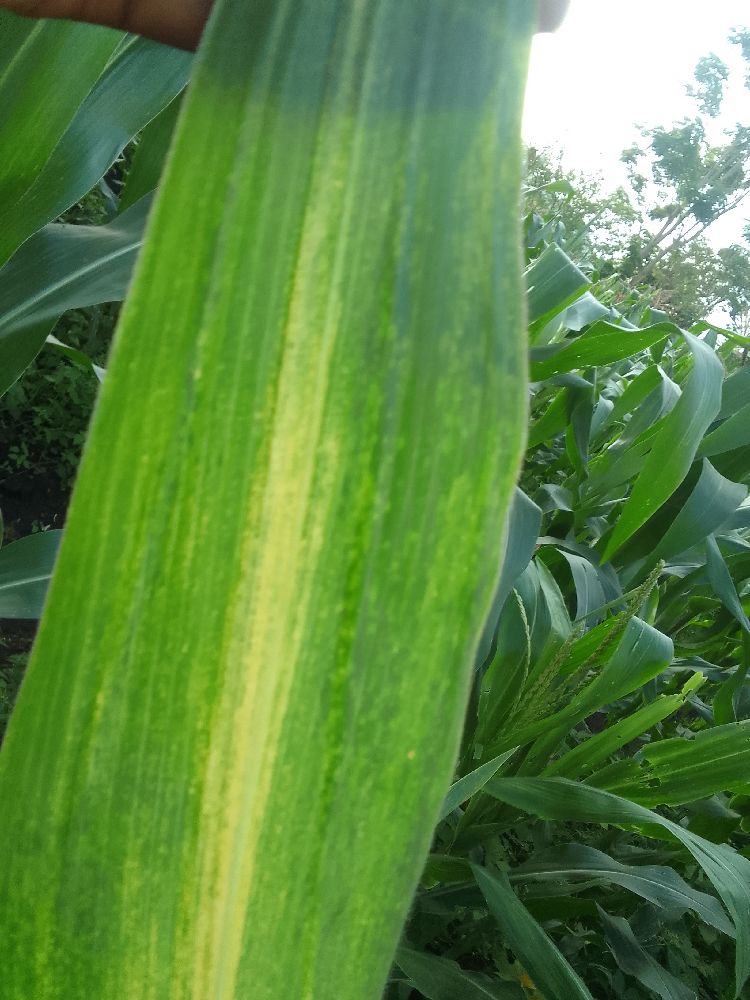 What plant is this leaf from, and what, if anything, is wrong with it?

maize, maize lethal necrosis
